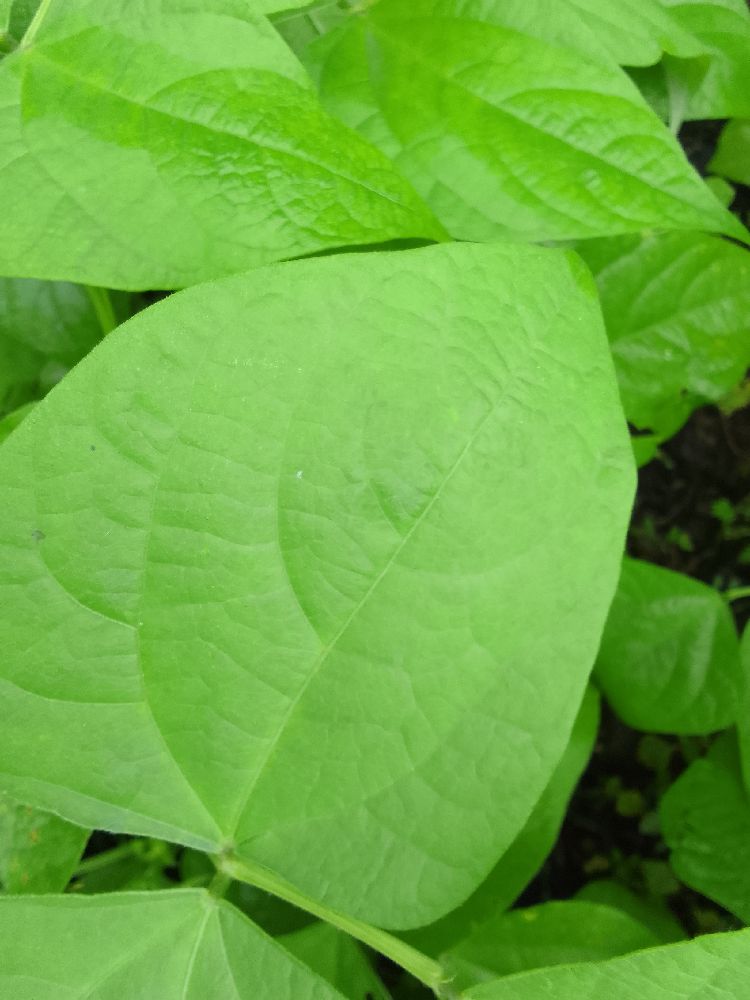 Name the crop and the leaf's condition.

common bean, healthy
